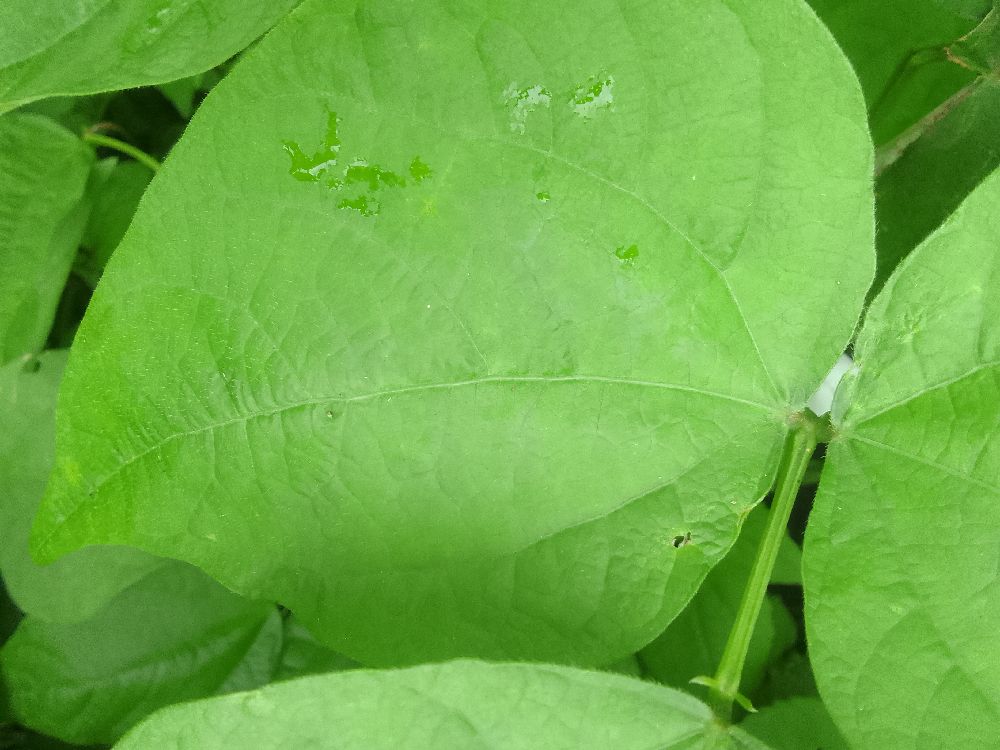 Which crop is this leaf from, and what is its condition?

common bean, healthy
